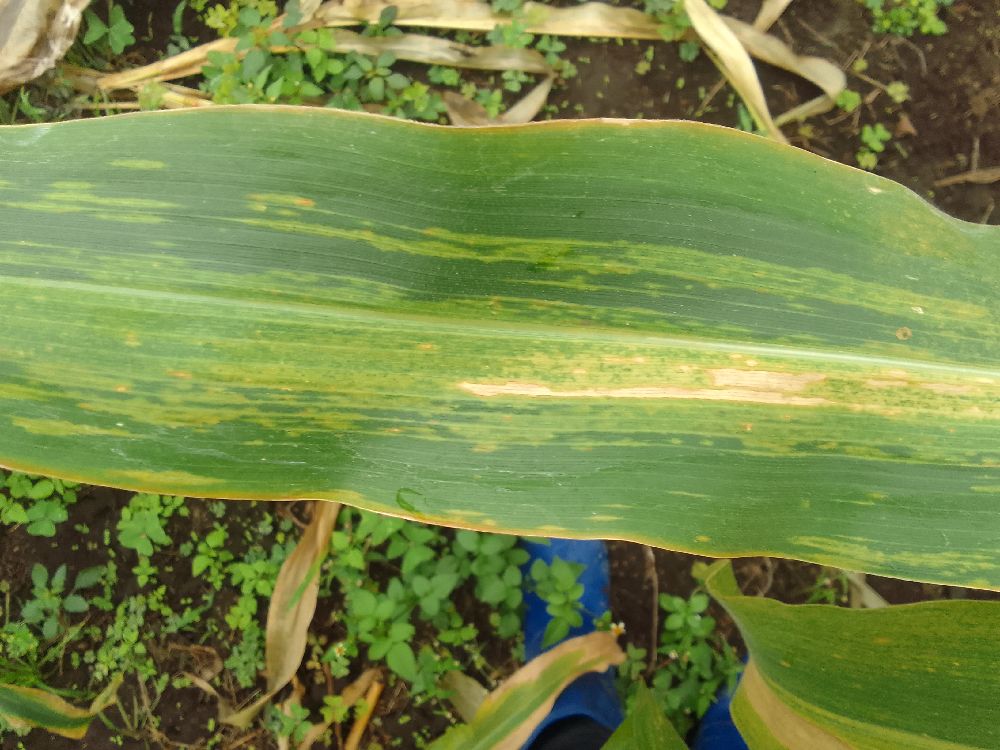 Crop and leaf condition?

maize, maize lethal necrosis
